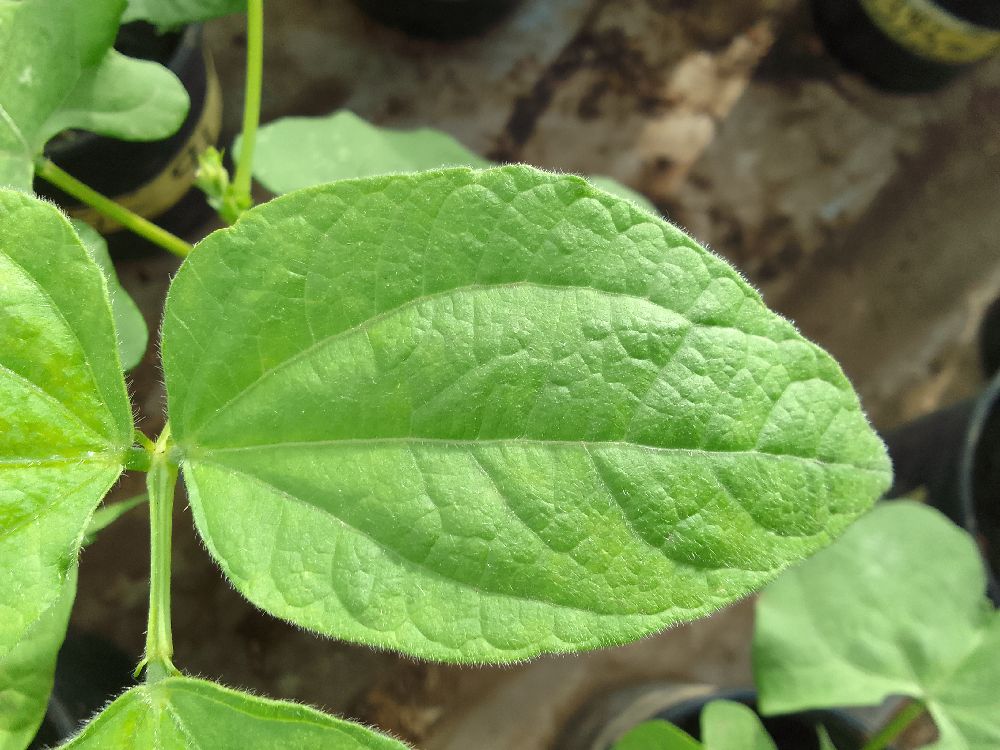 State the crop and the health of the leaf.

common bean, healthy
